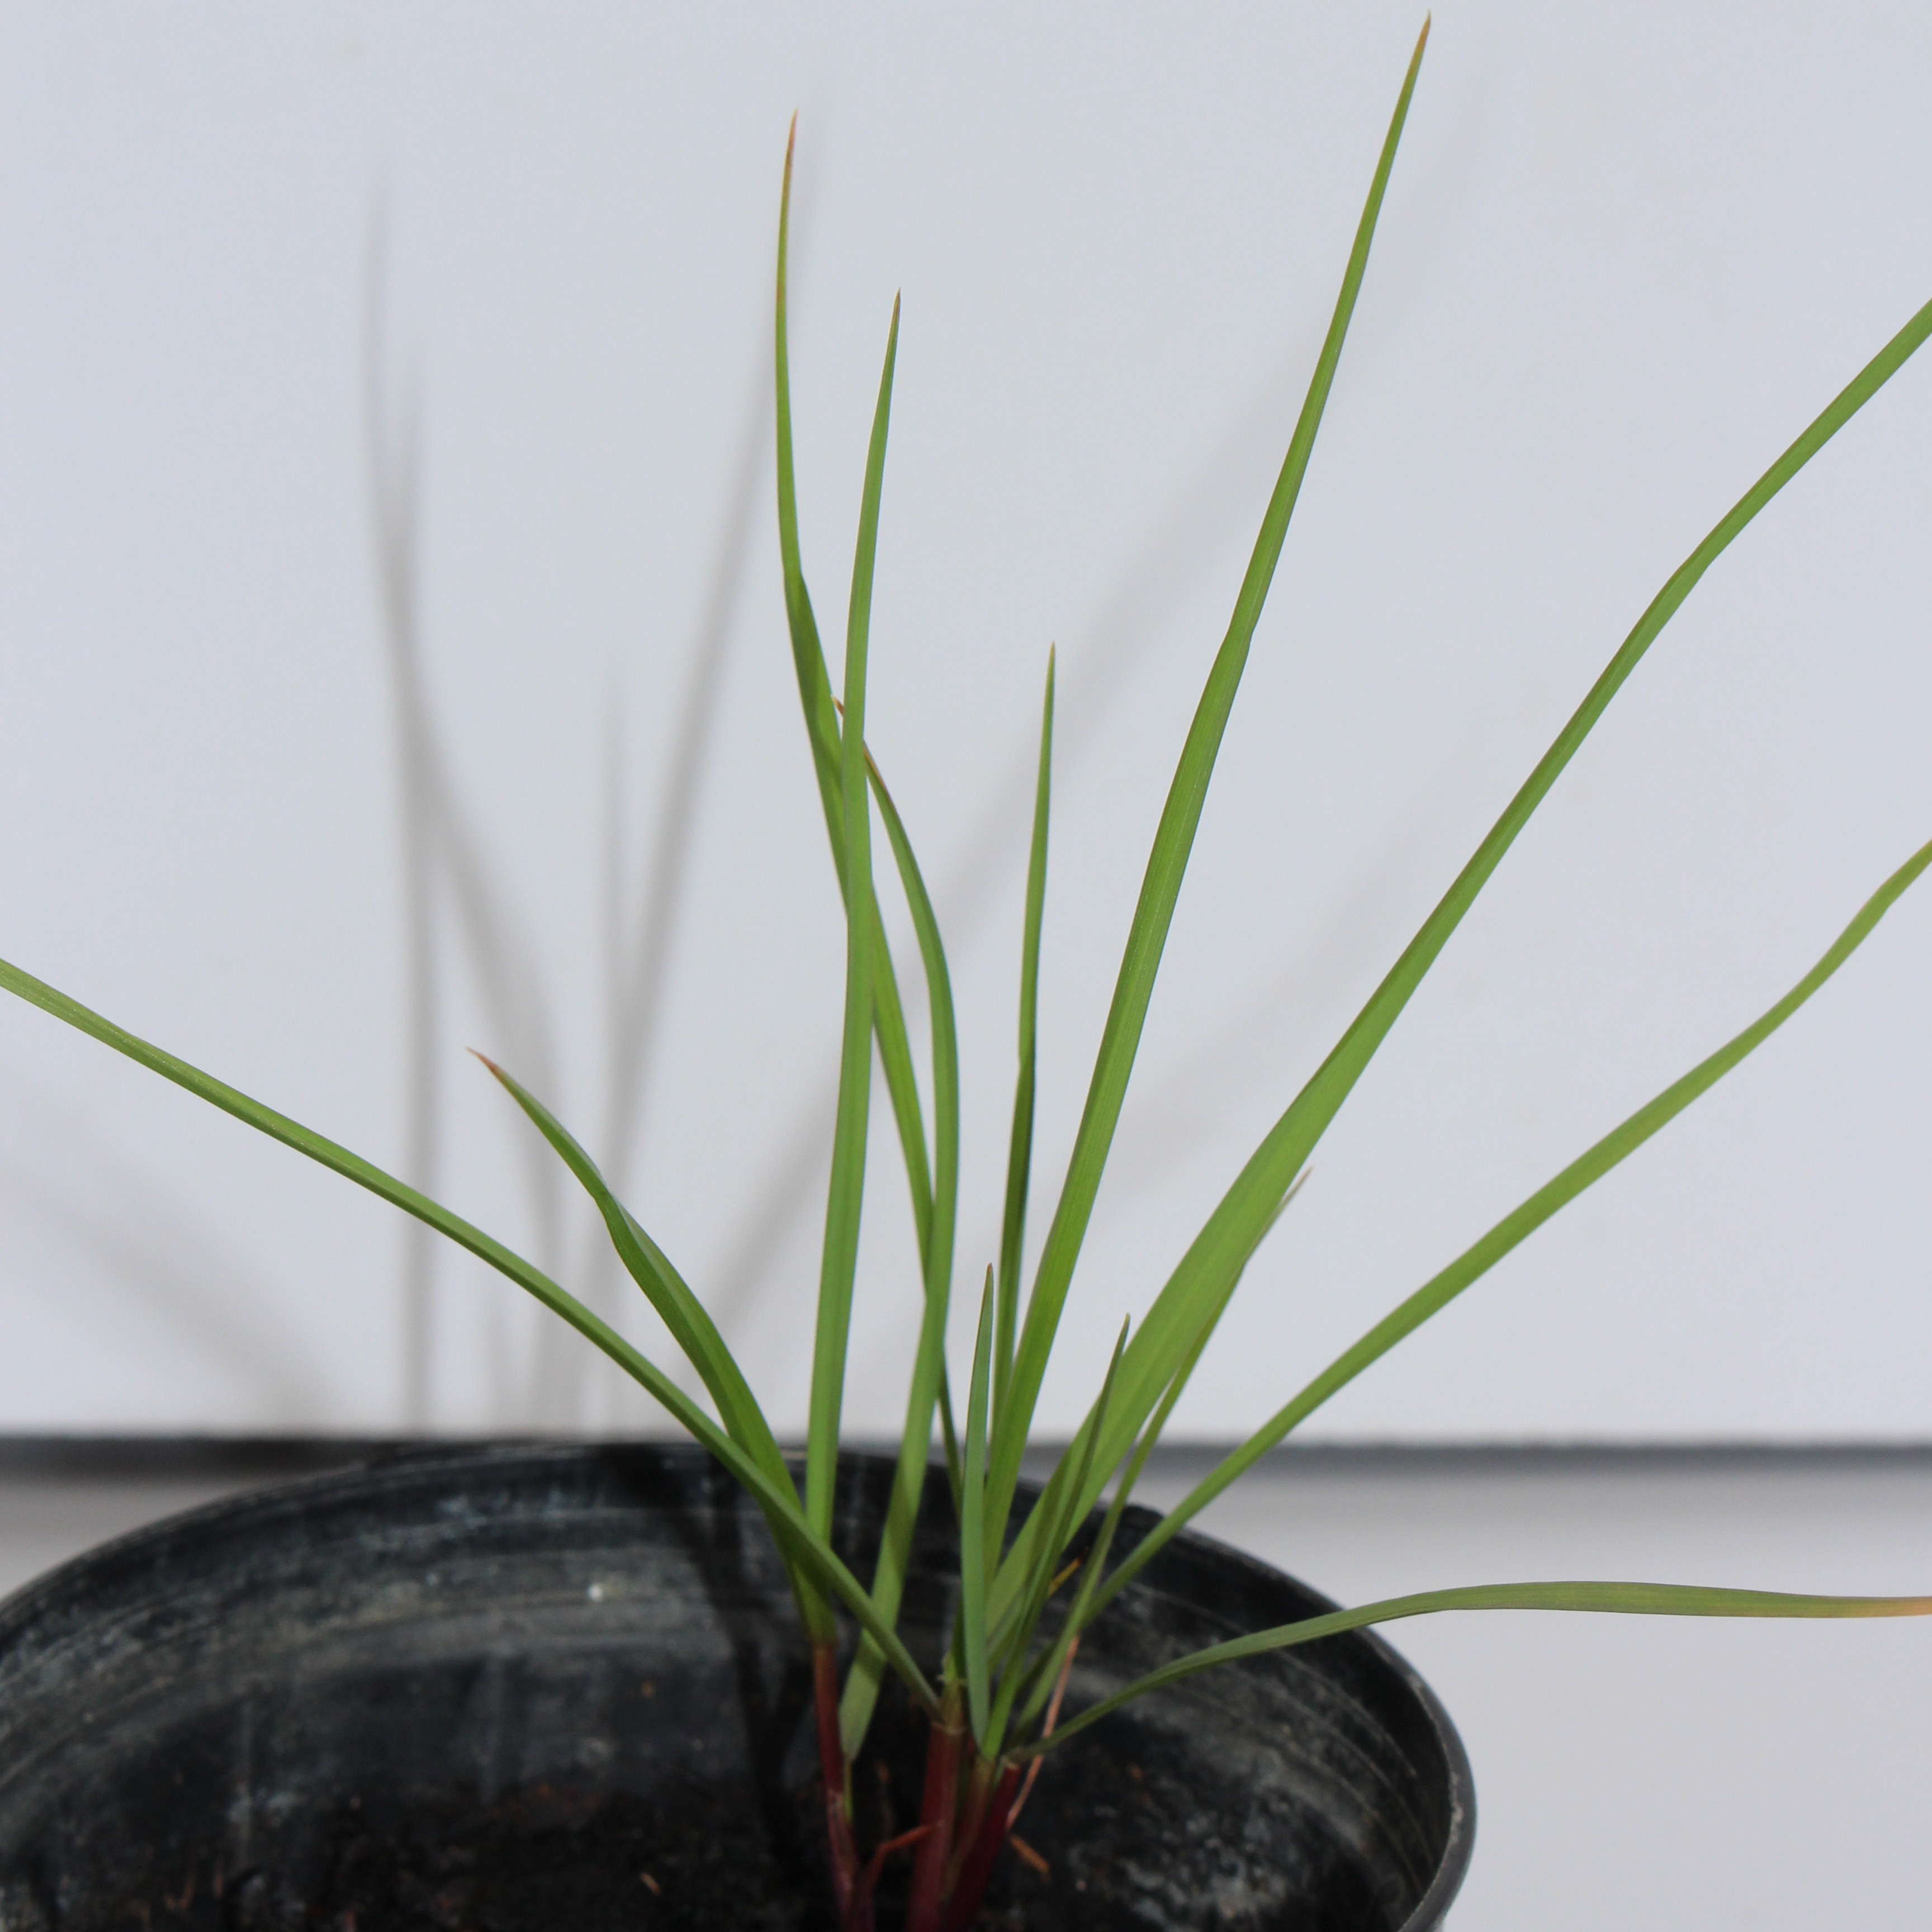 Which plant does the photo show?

Lolium multiflorum
